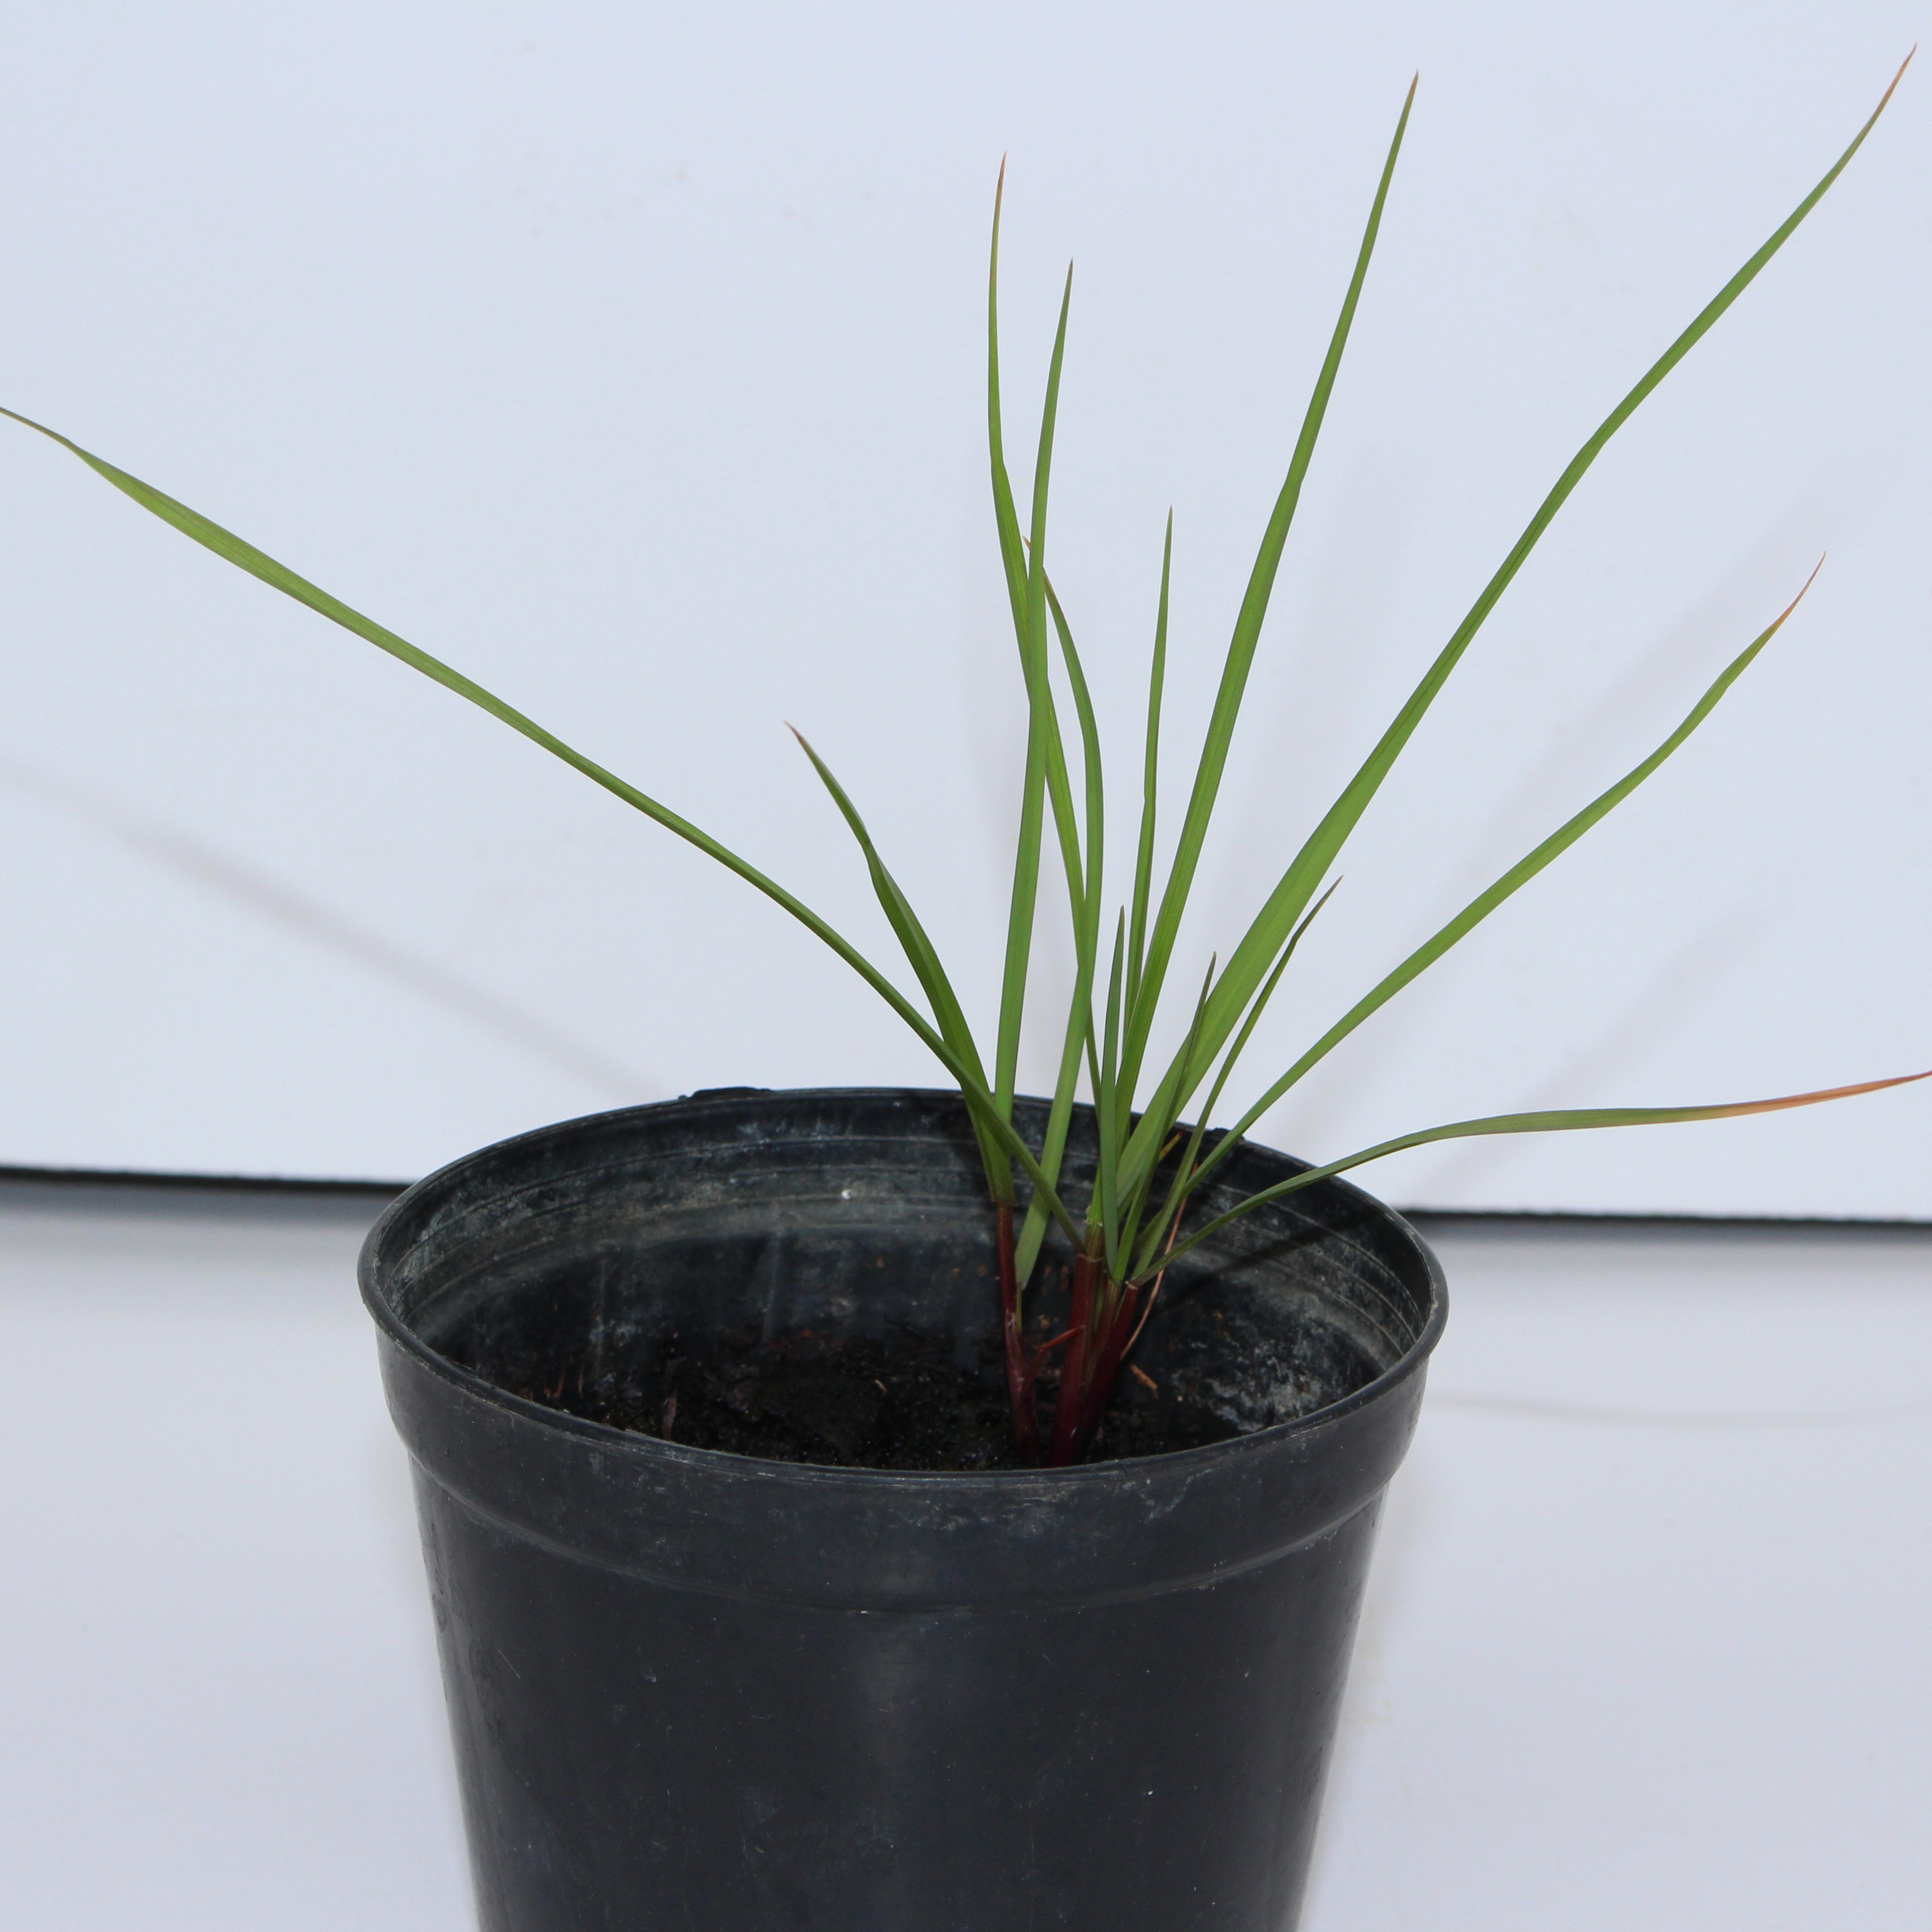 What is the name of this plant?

Lolium multiflorum
